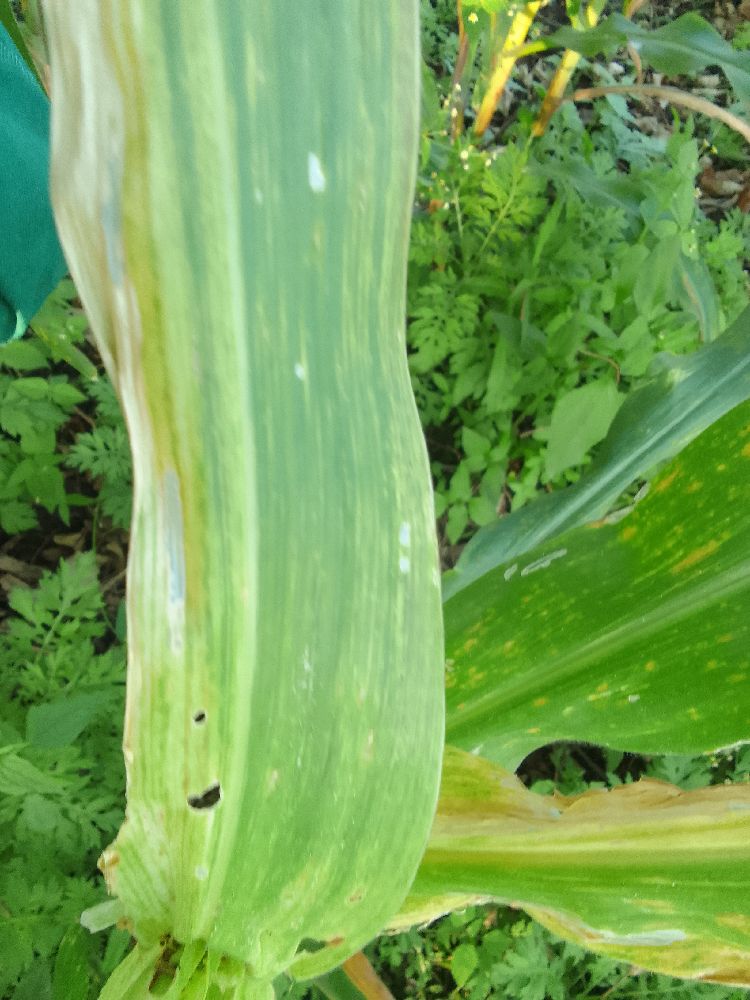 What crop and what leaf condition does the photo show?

maize, maize lethal necrosis
